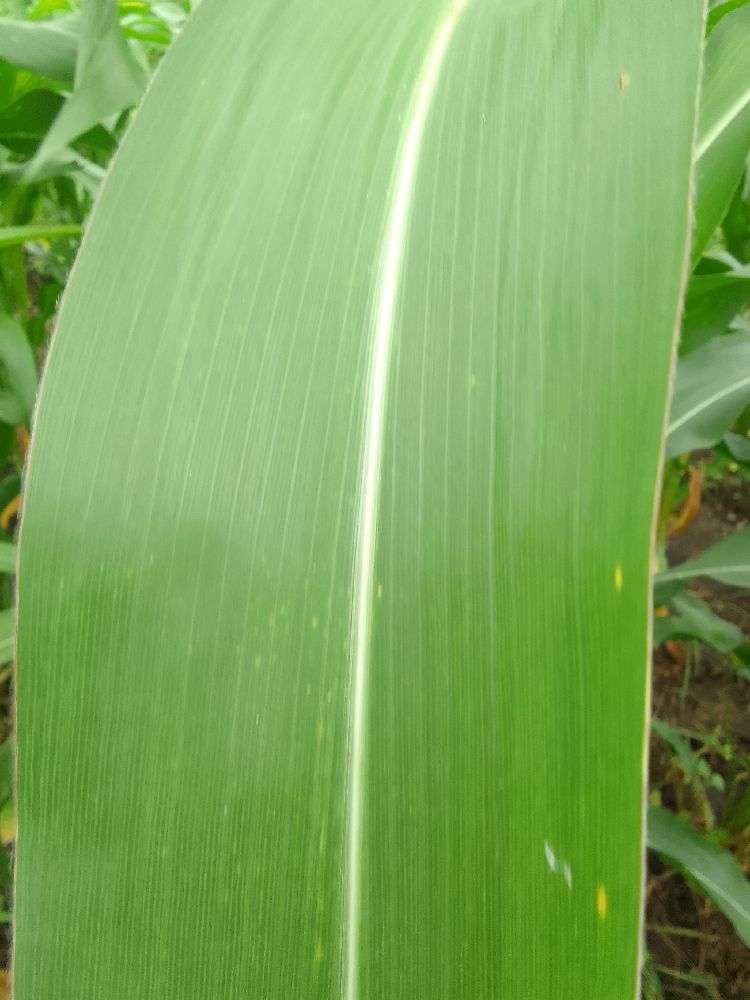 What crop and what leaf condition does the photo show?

maize, healthy
